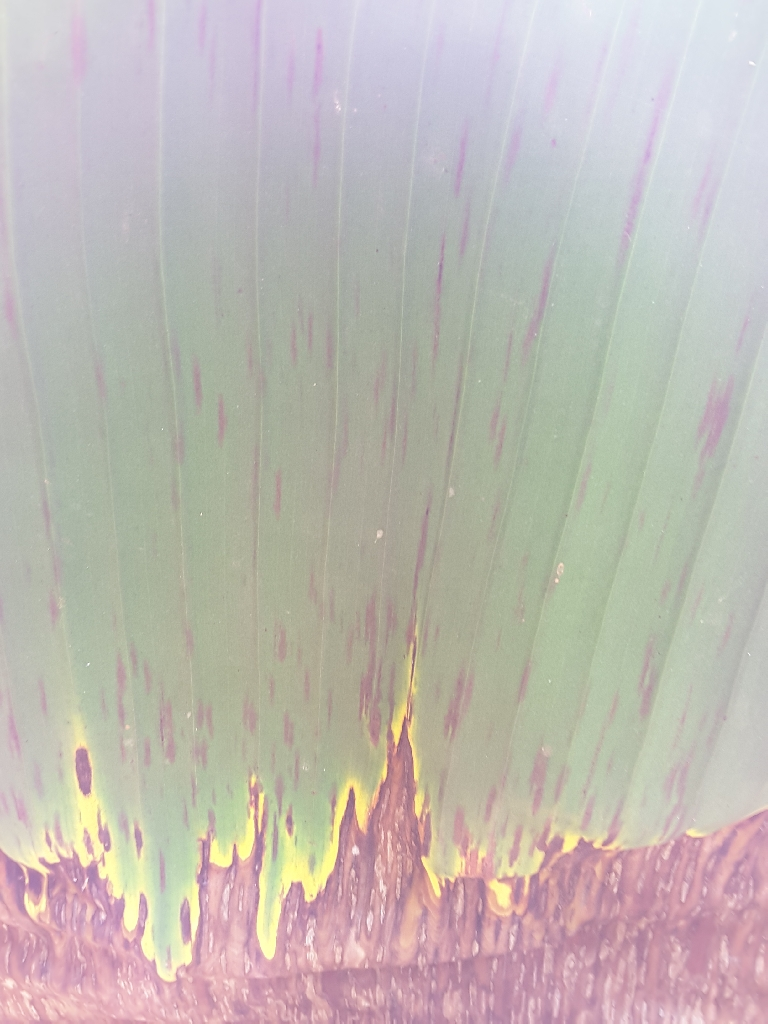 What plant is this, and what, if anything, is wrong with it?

banana, black sigatoka
